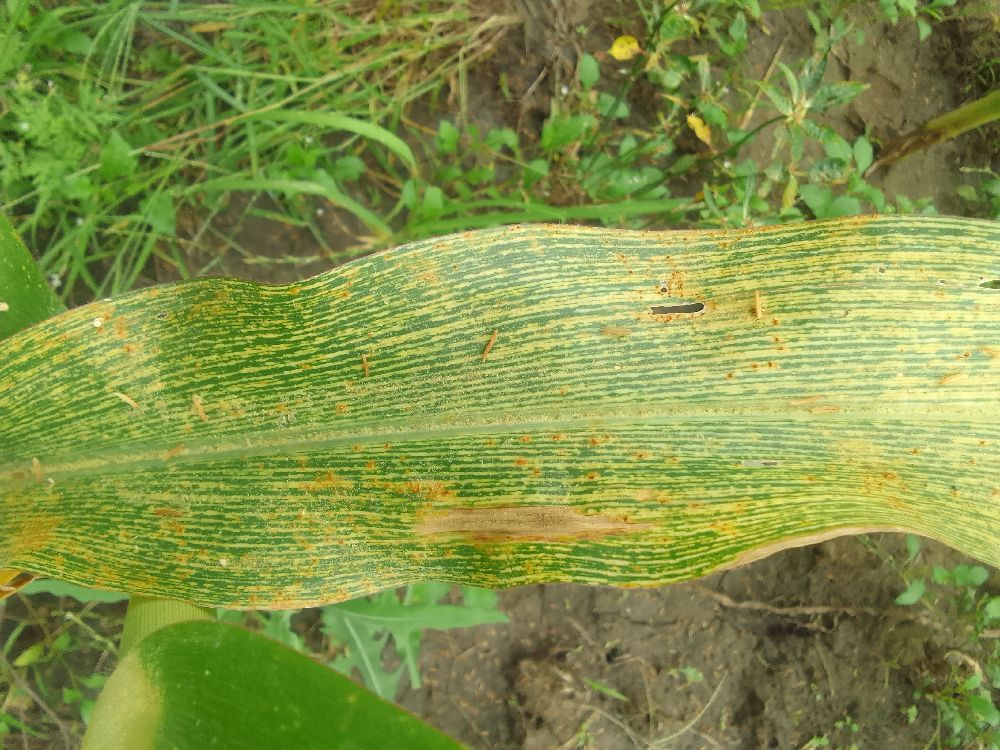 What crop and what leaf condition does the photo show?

maize, maize streak virus
